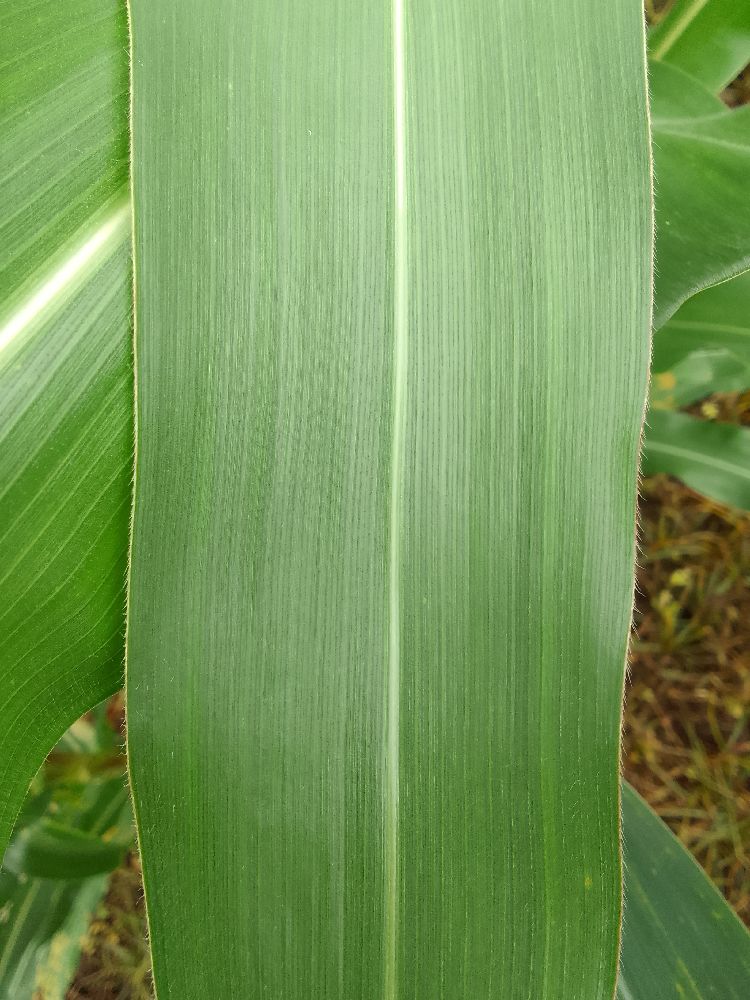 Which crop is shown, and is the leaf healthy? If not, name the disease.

maize, healthy
